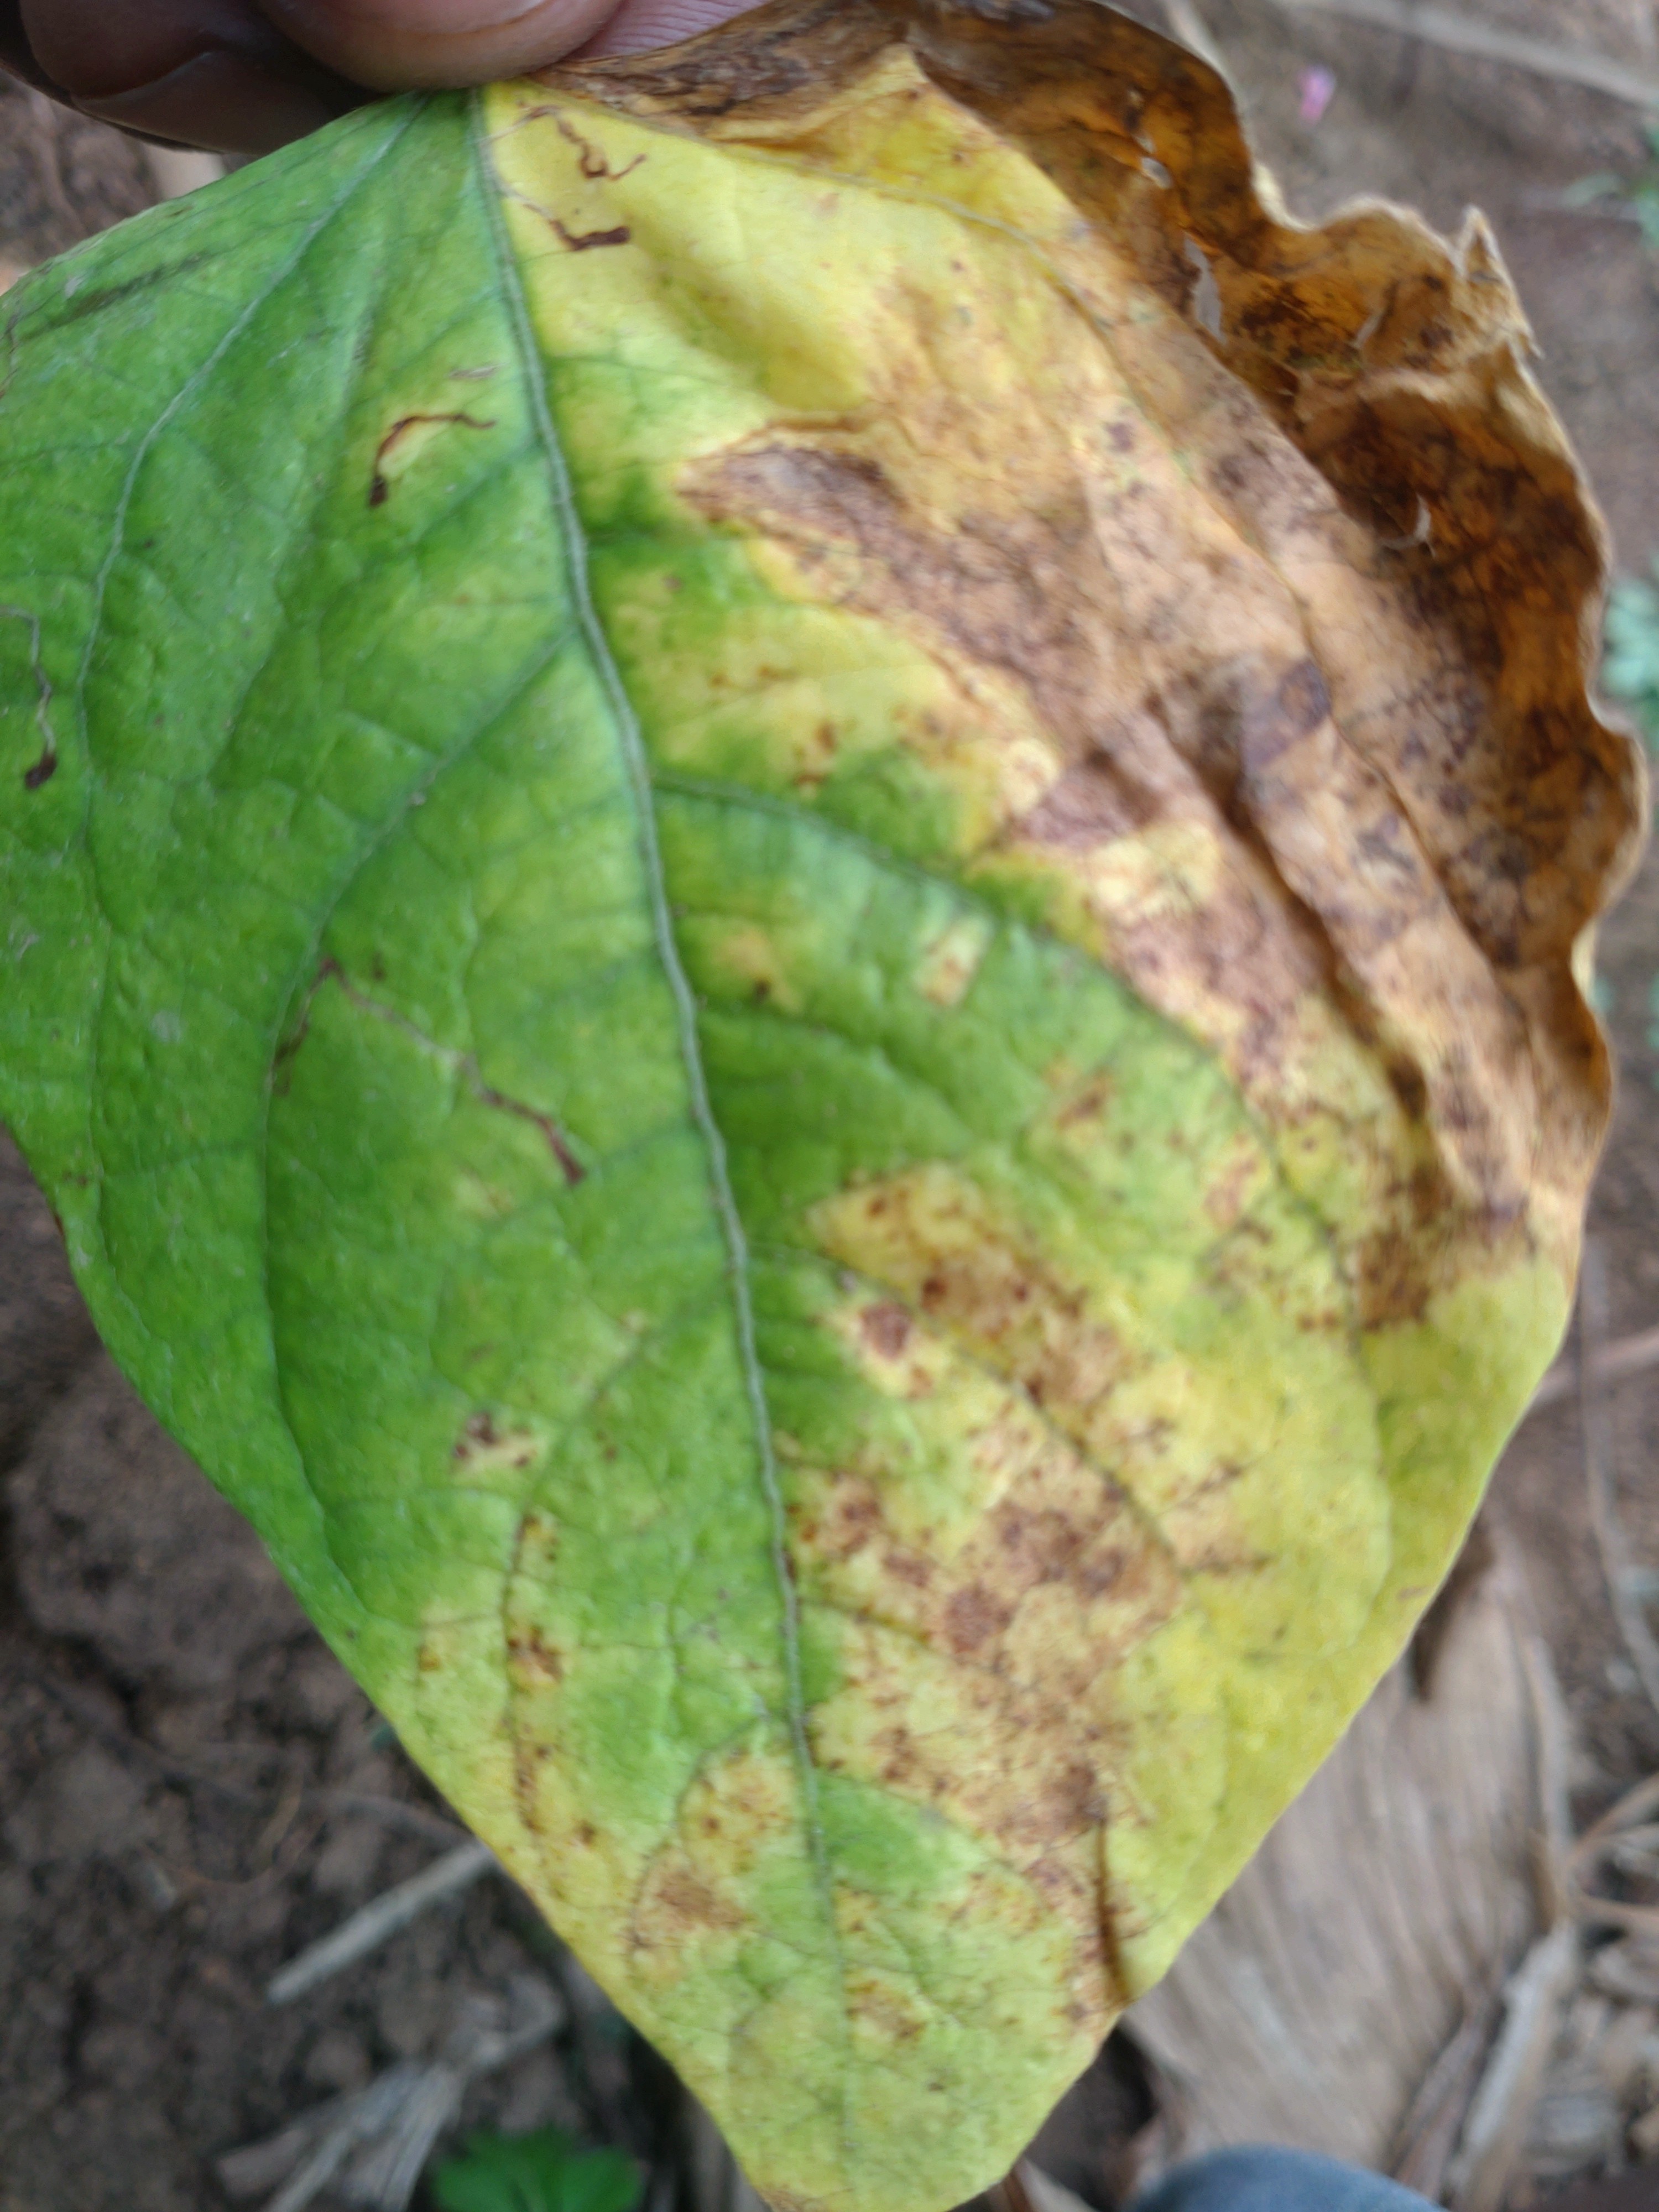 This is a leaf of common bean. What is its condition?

rust
